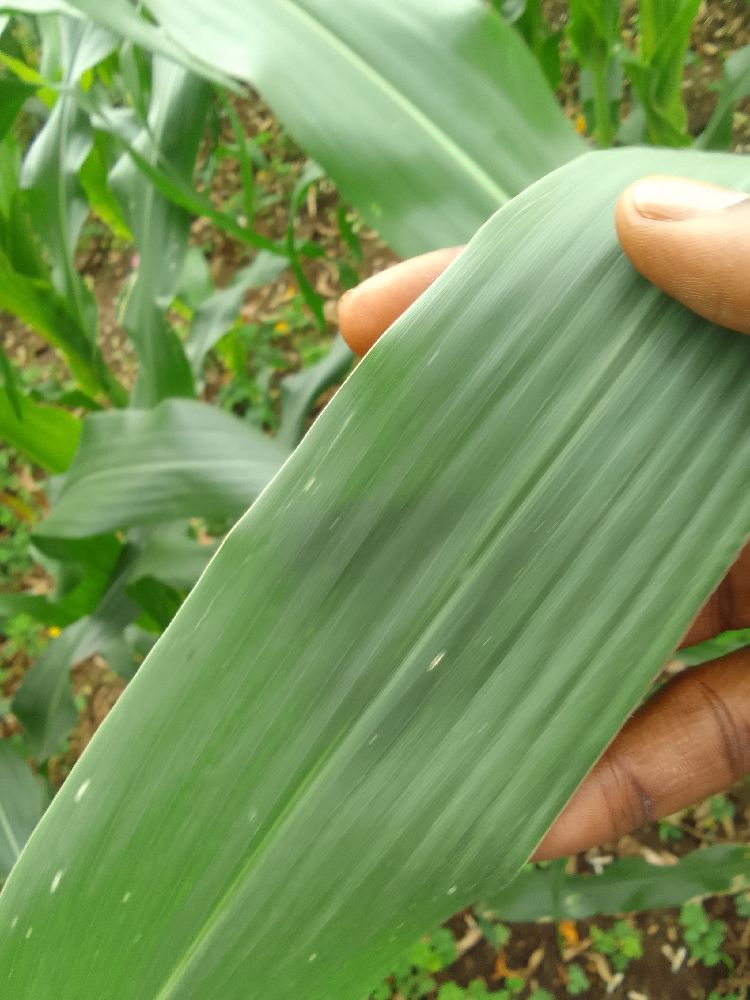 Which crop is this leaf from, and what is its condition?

maize, healthy
